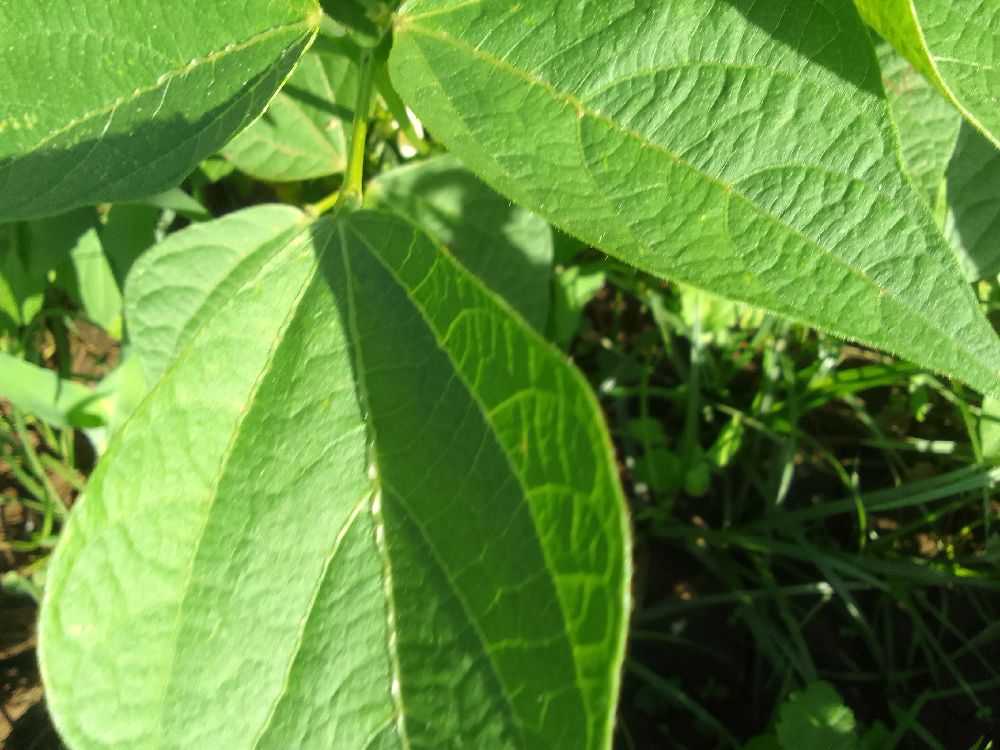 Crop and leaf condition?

common bean, healthy
